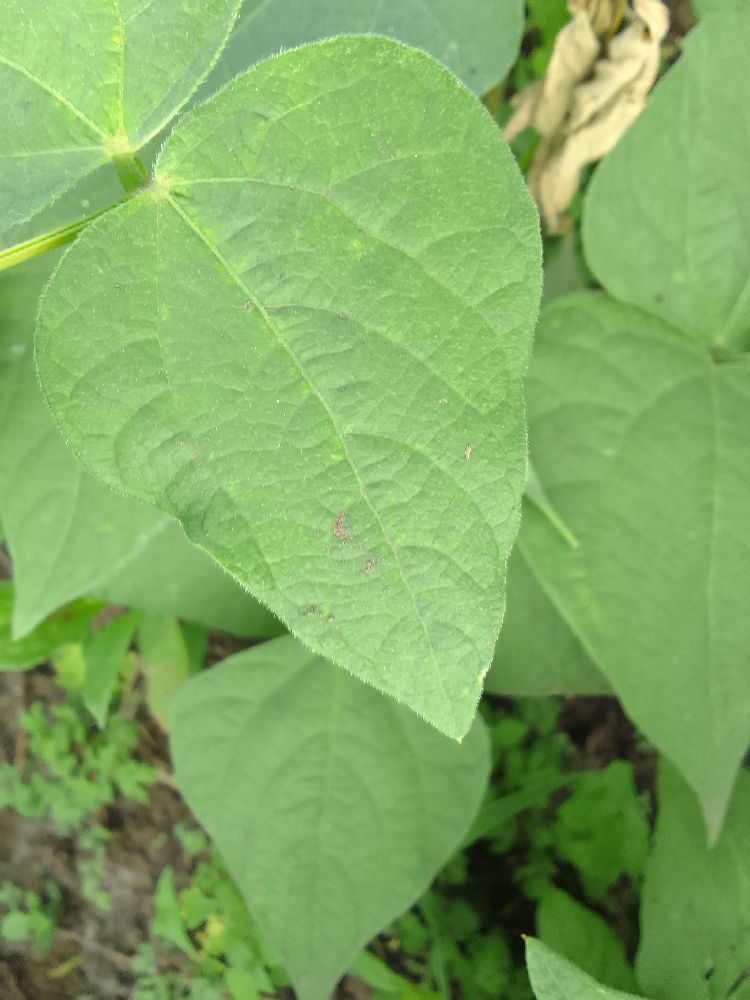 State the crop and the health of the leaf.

common bean, healthy
